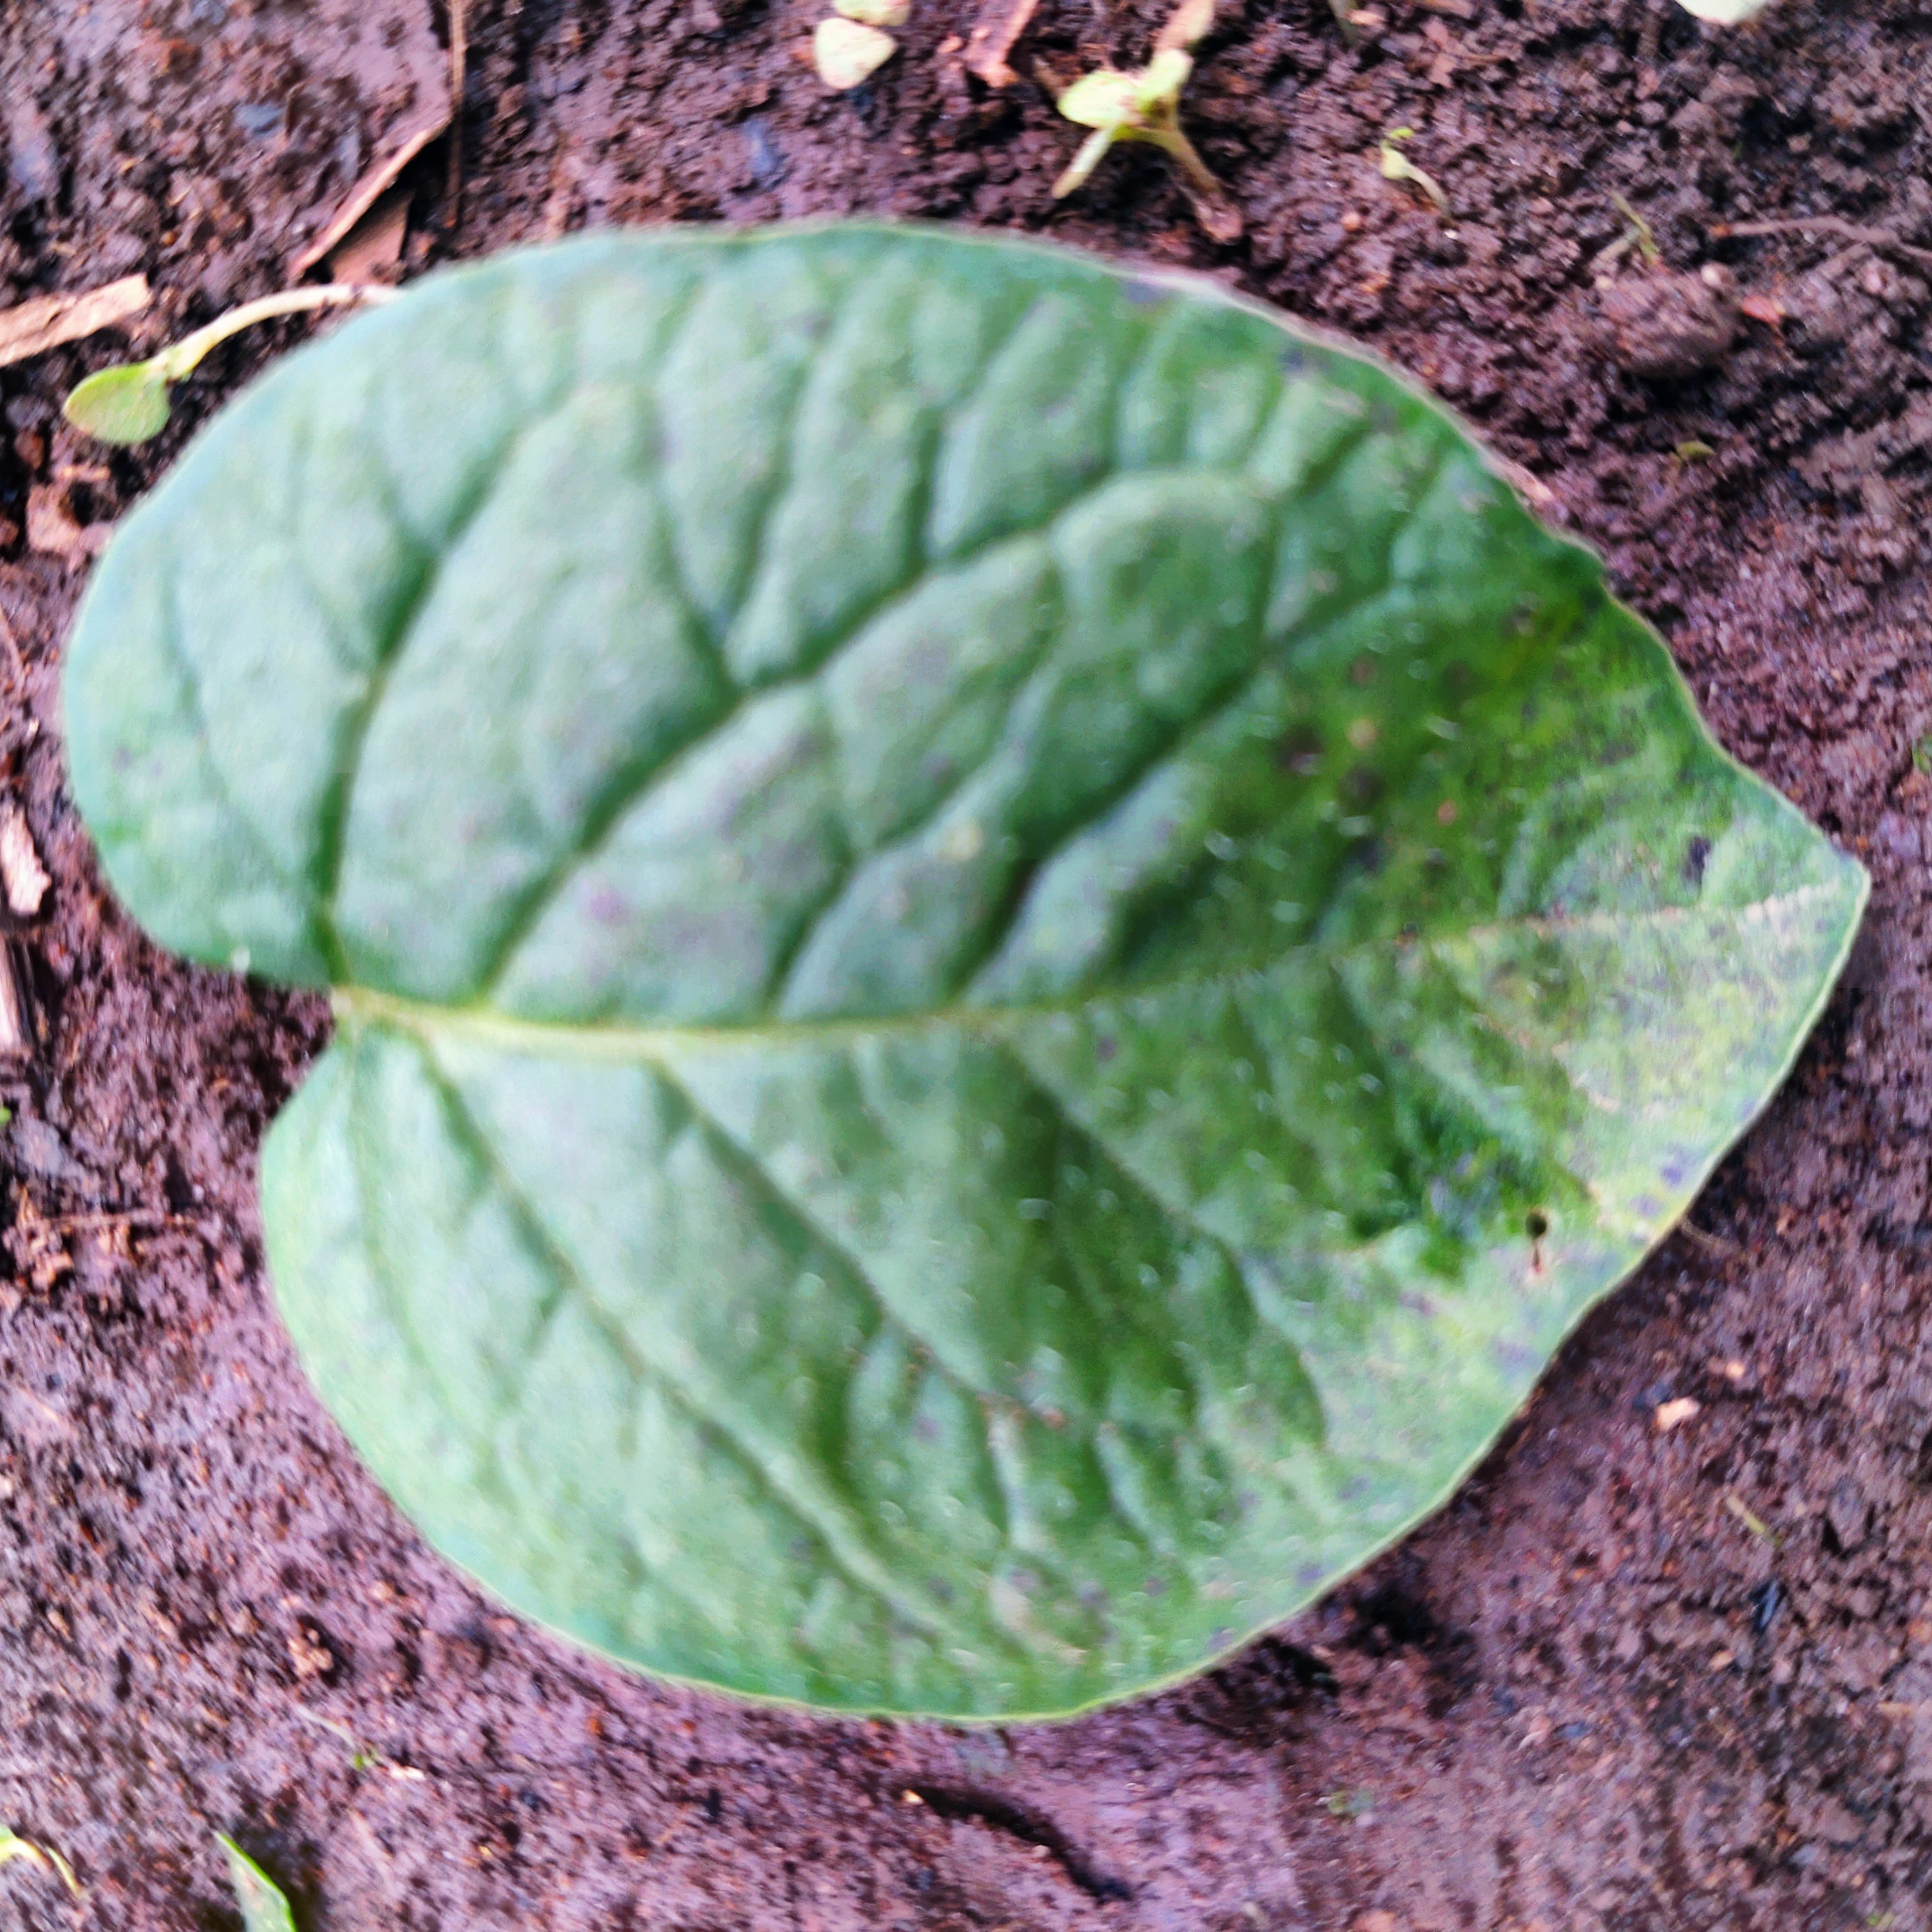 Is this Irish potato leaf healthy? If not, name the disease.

late blight
